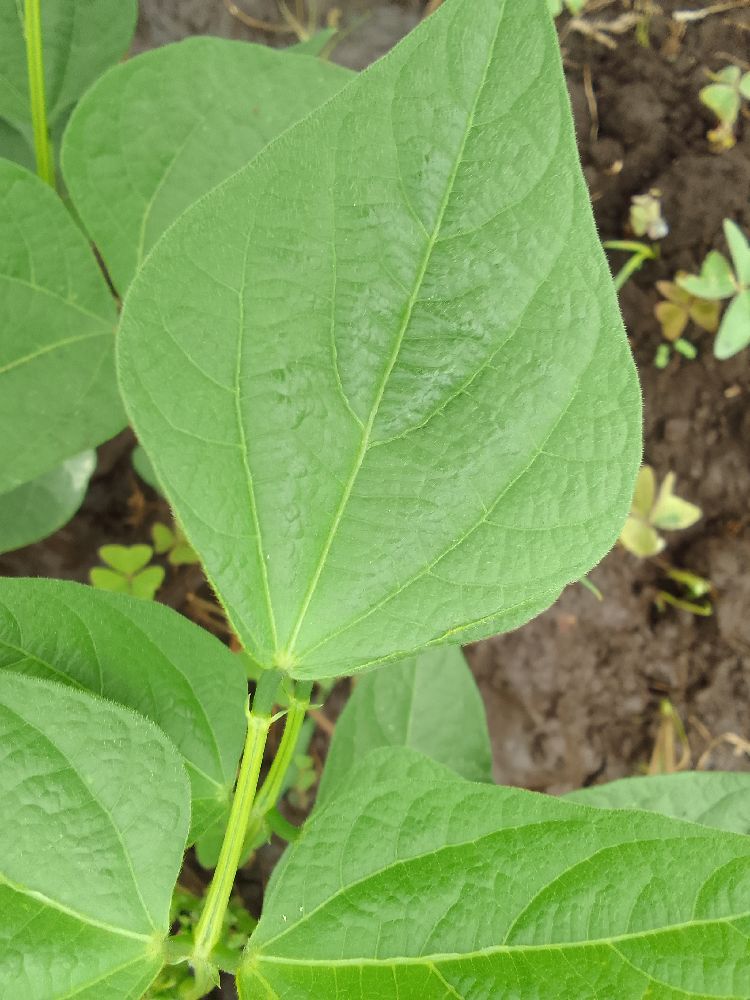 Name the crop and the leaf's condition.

common bean, healthy
